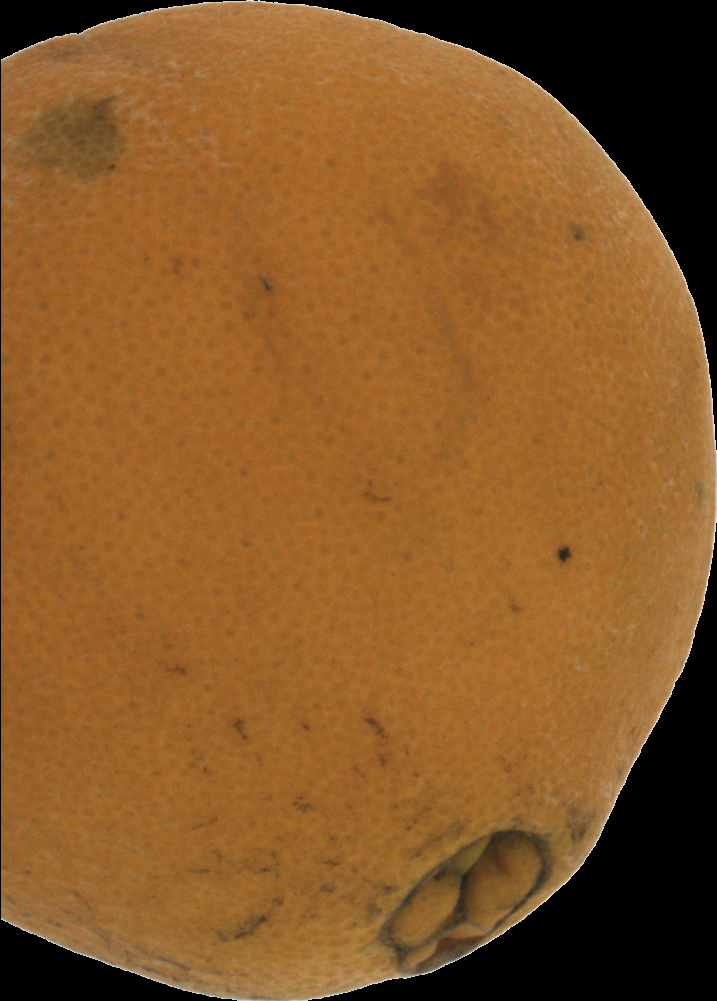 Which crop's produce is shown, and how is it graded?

orange, bad
